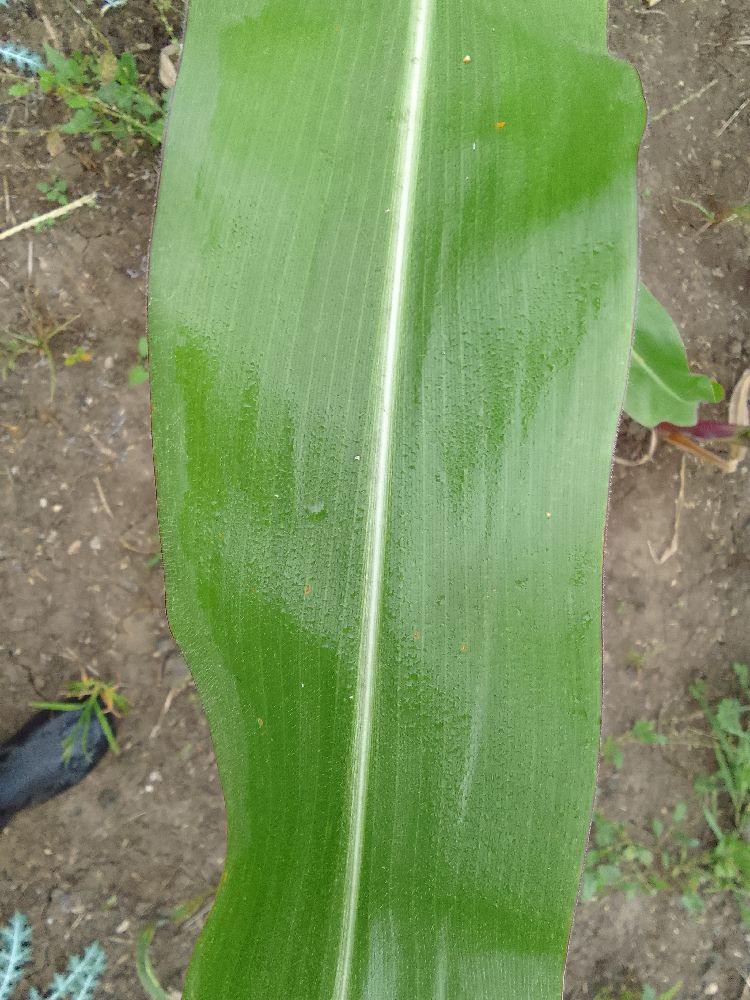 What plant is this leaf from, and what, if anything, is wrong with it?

maize, healthy
